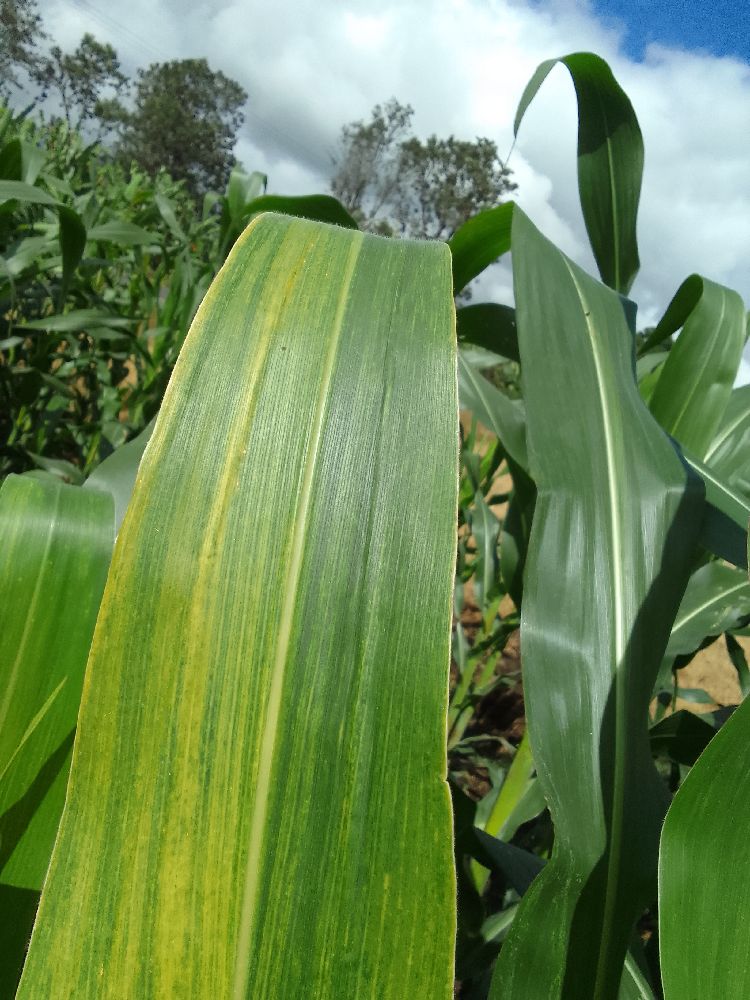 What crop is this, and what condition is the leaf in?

maize, maize lethal necrosis
